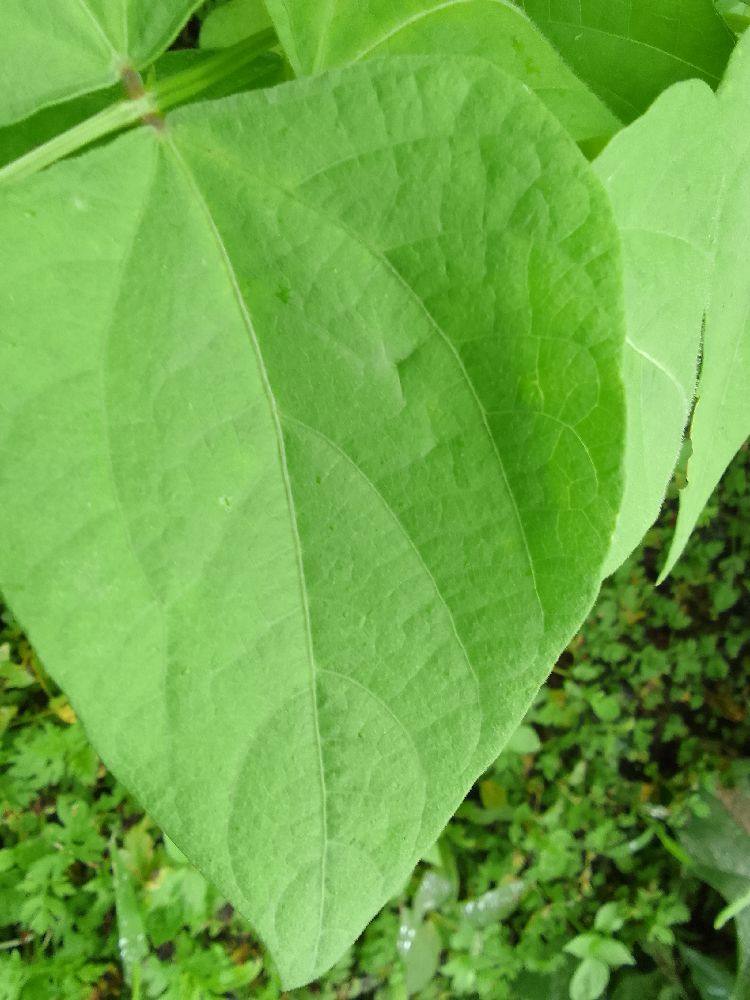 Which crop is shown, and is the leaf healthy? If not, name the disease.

common bean, healthy
